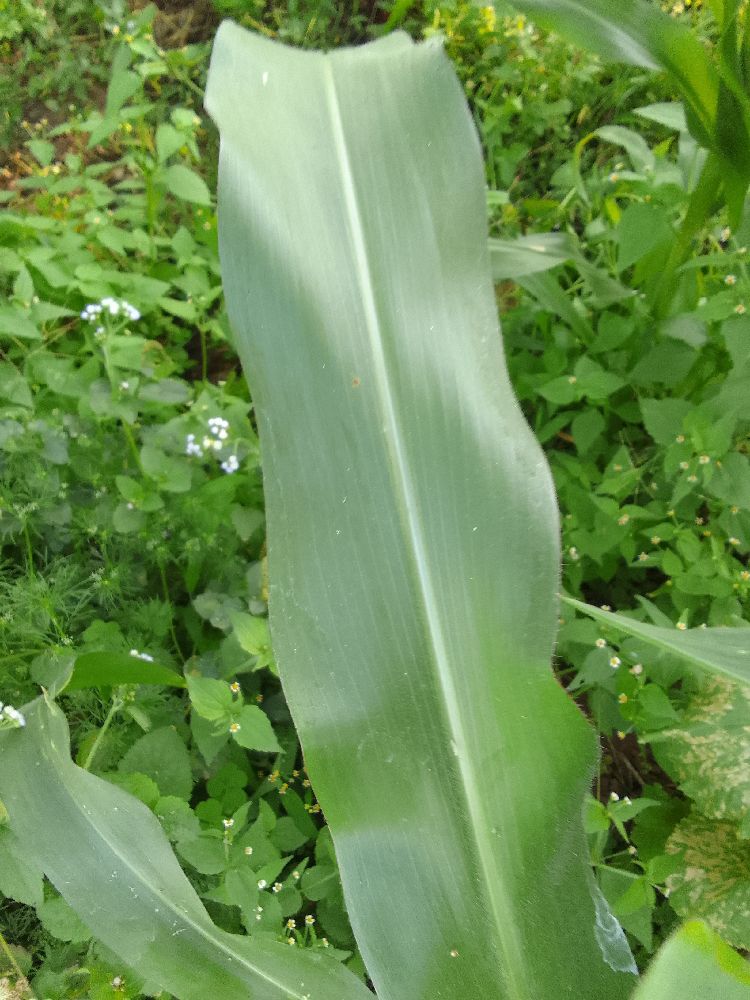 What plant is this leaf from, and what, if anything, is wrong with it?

maize, healthy
